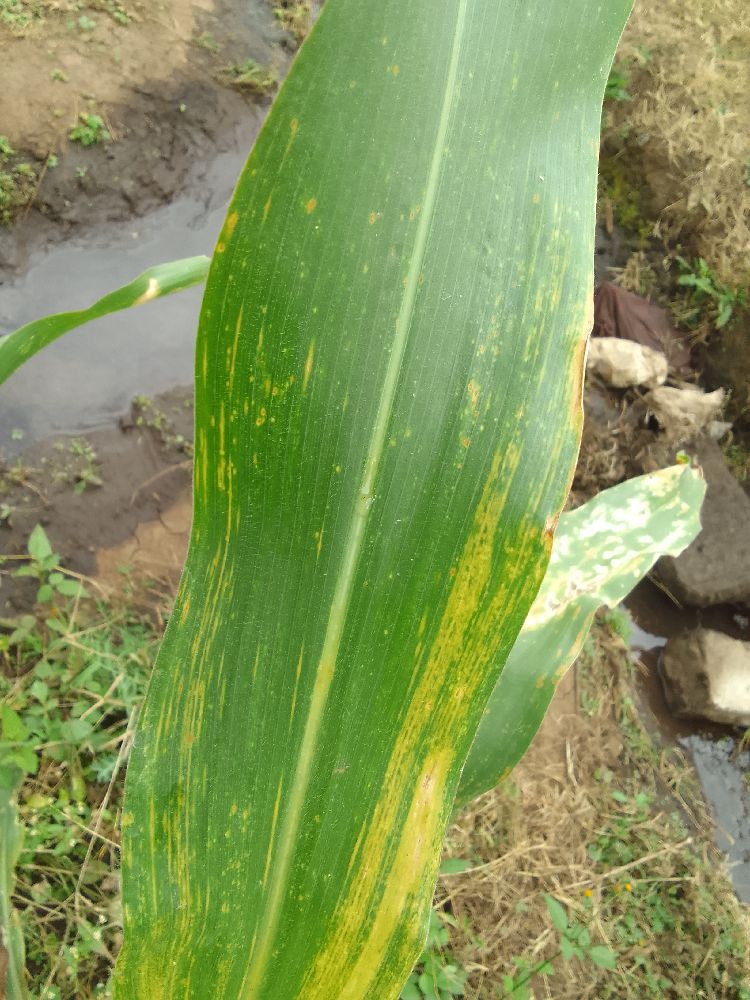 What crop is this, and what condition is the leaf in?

maize, maize lethal necrosis
